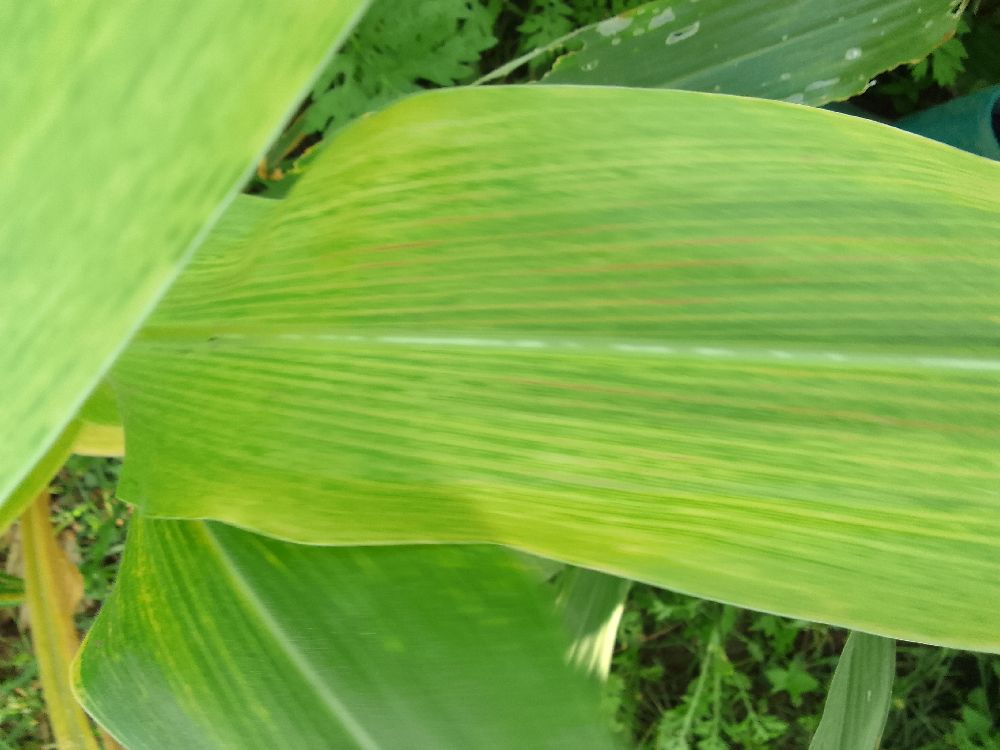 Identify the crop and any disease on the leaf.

maize, maize lethal necrosis
